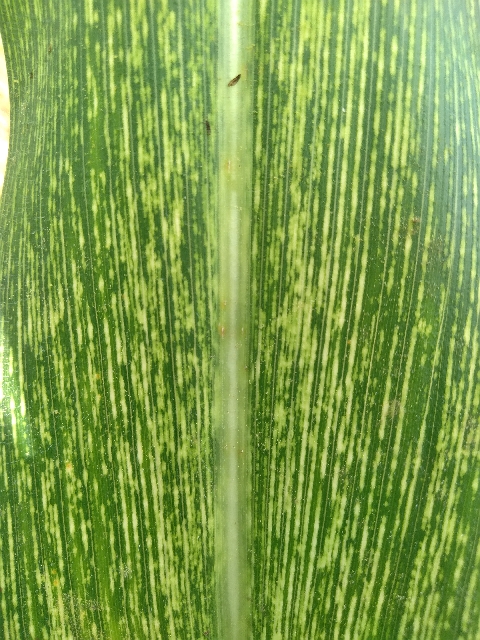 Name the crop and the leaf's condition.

maize, maize streak virus
